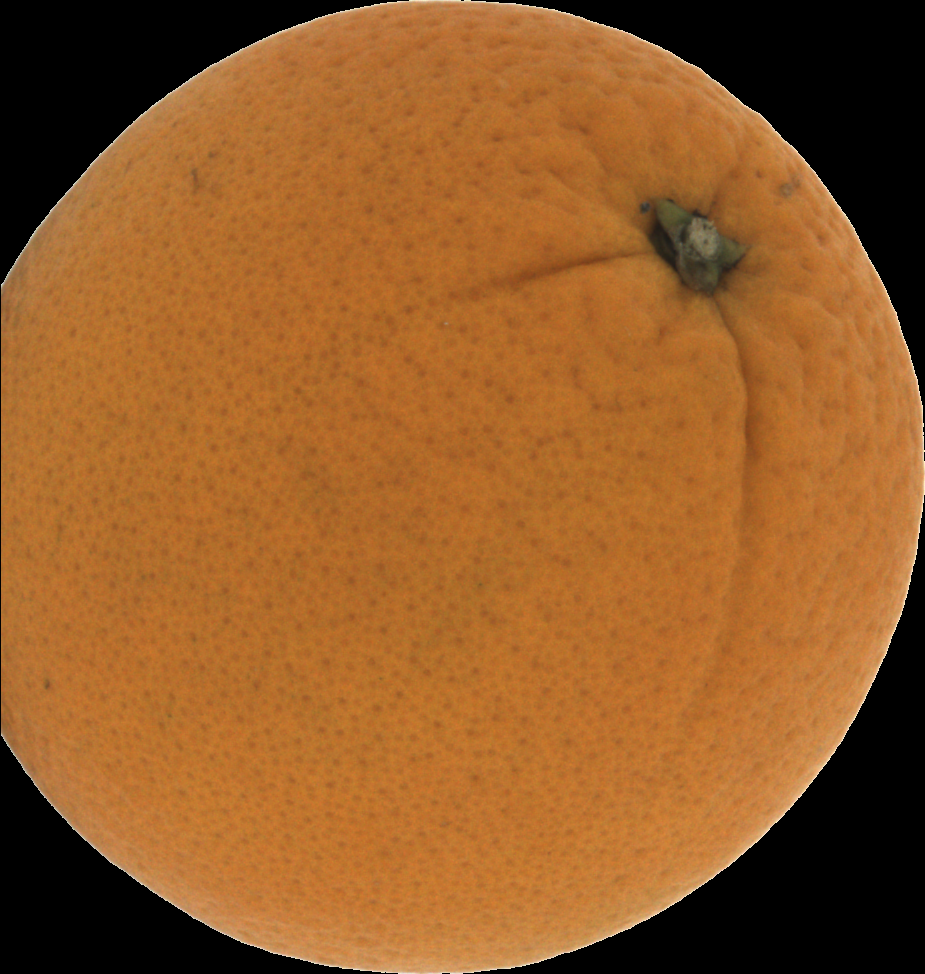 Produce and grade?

orange, good
